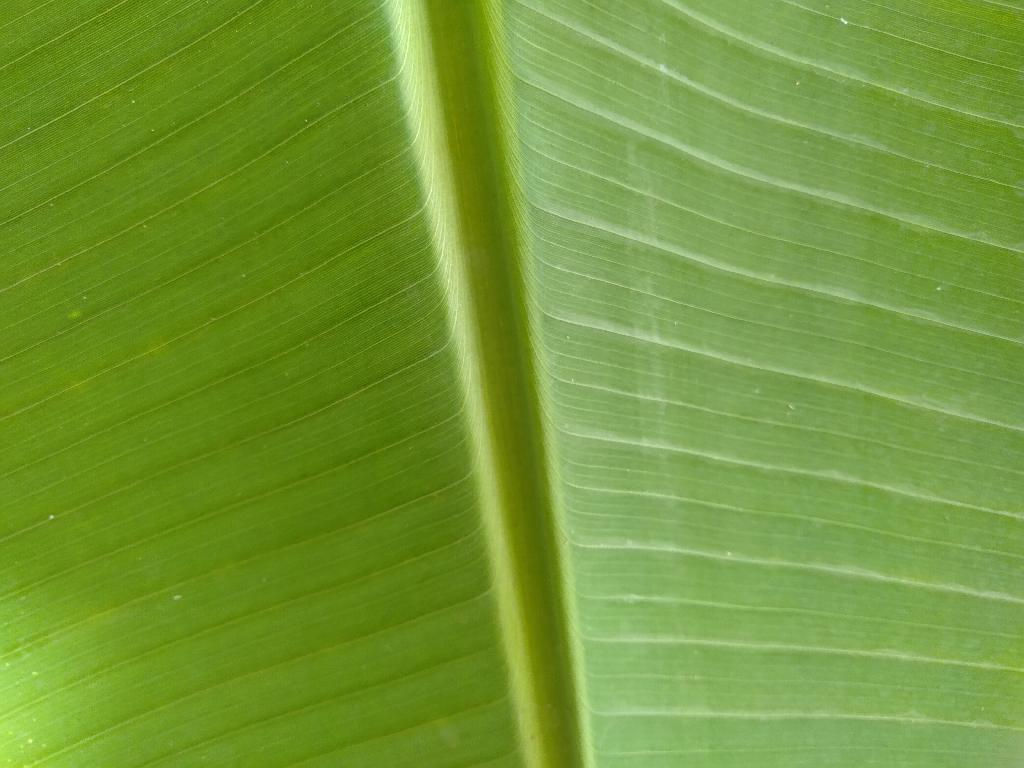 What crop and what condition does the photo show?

banana, healthy
